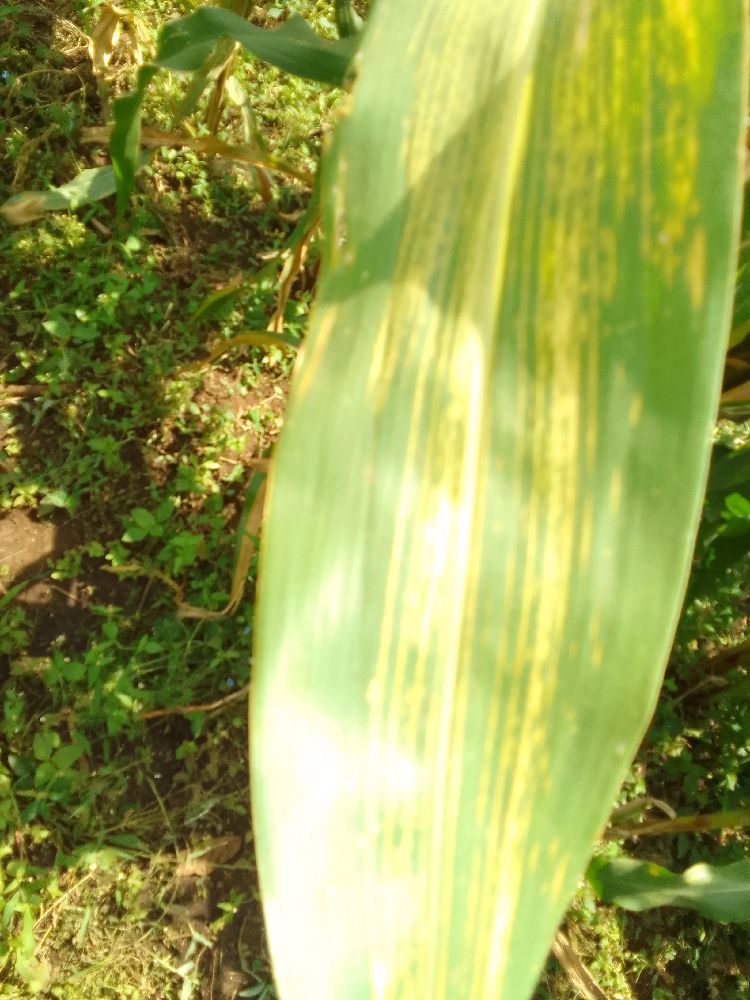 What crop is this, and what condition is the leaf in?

maize, maize lethal necrosis
